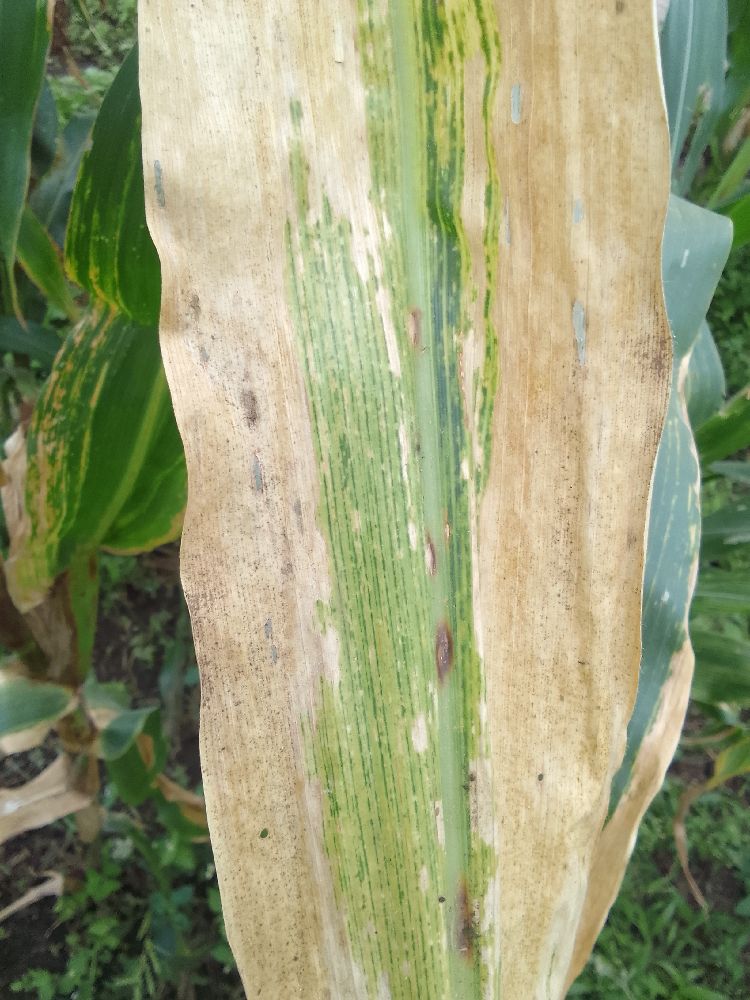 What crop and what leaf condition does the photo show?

maize, maize lethal necrosis
